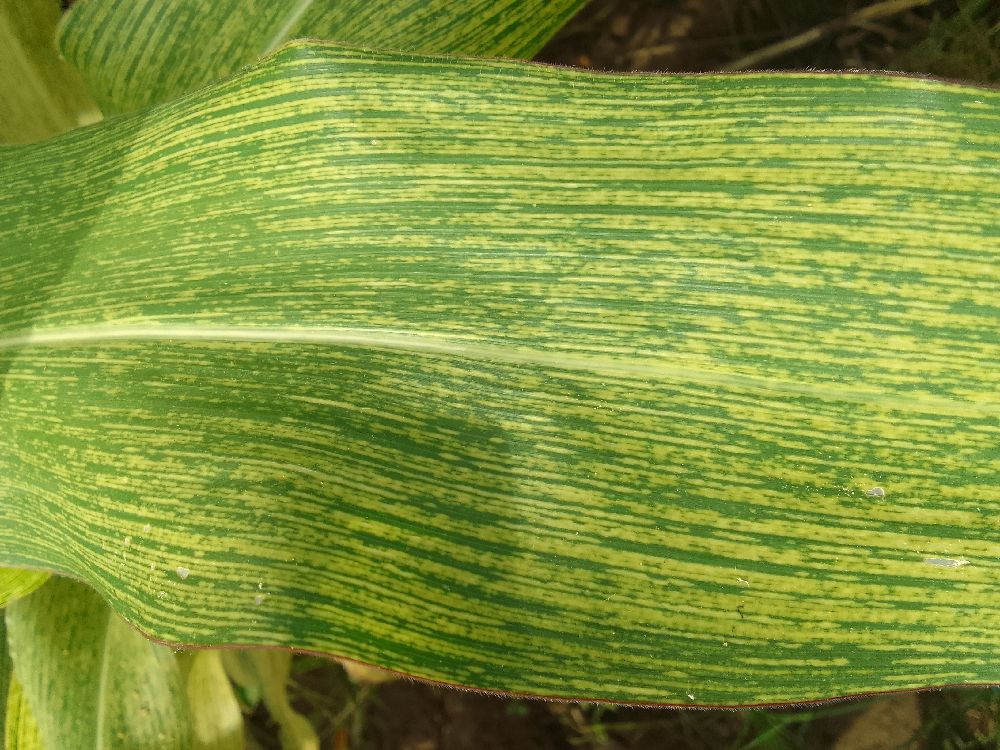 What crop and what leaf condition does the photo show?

maize, maize streak virus
